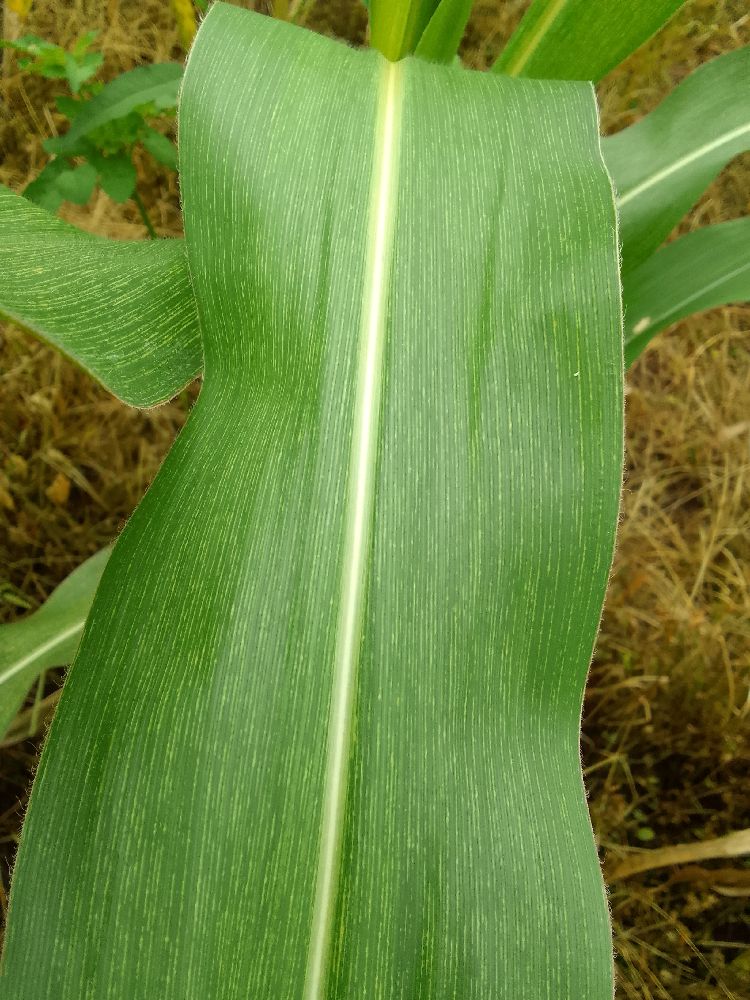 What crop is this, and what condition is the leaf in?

maize, maize streak virus
